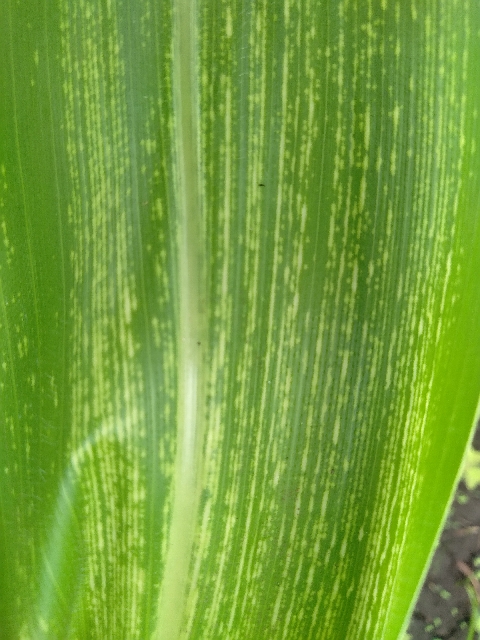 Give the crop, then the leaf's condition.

maize, maize streak virus
